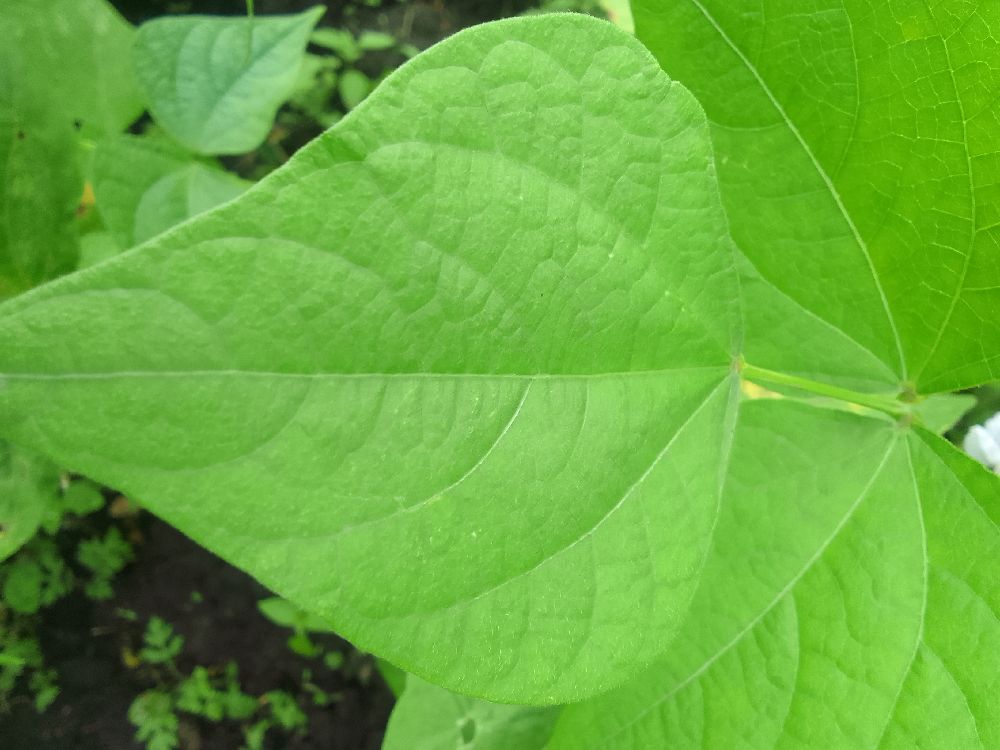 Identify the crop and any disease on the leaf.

common bean, healthy
